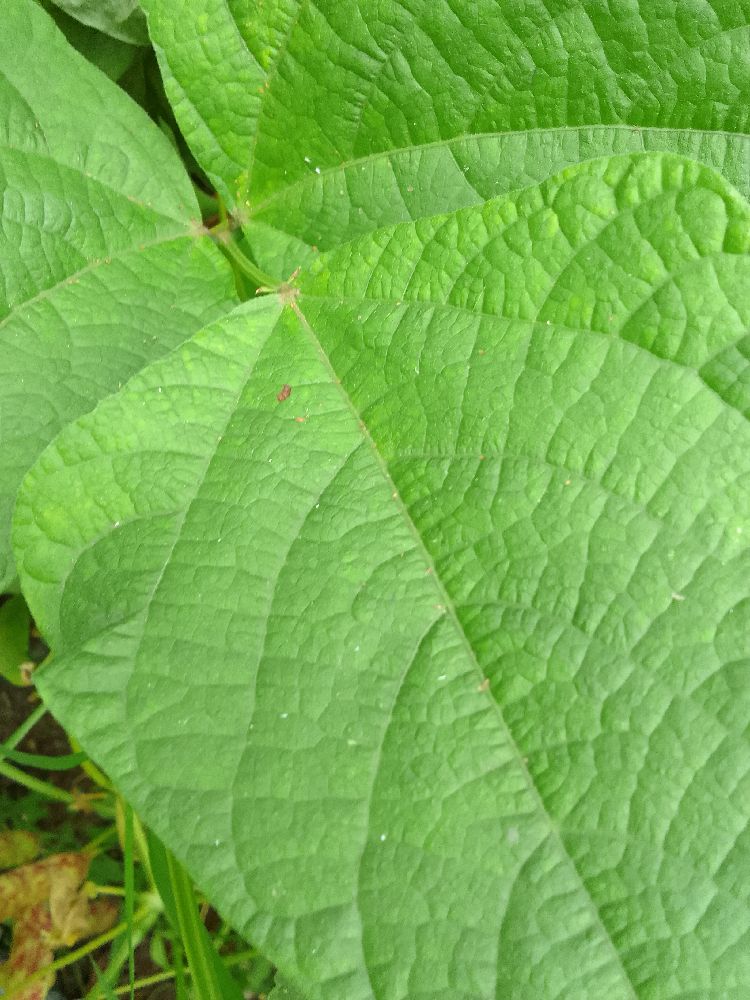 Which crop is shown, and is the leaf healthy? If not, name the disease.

common bean, healthy
